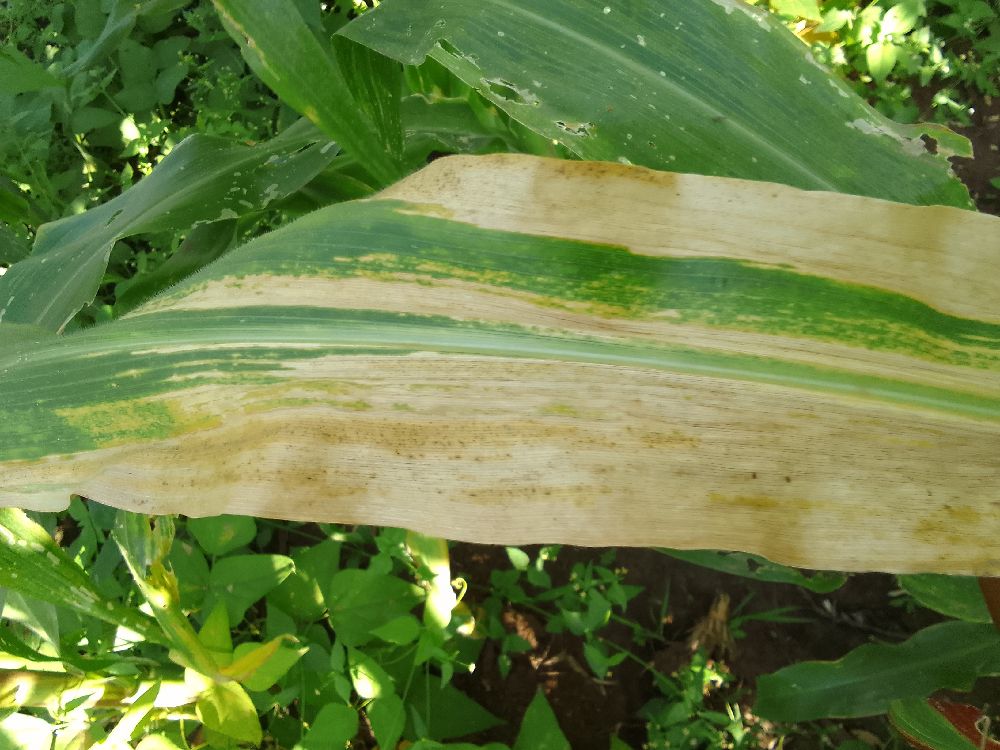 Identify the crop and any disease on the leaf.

maize, maize lethal necrosis
